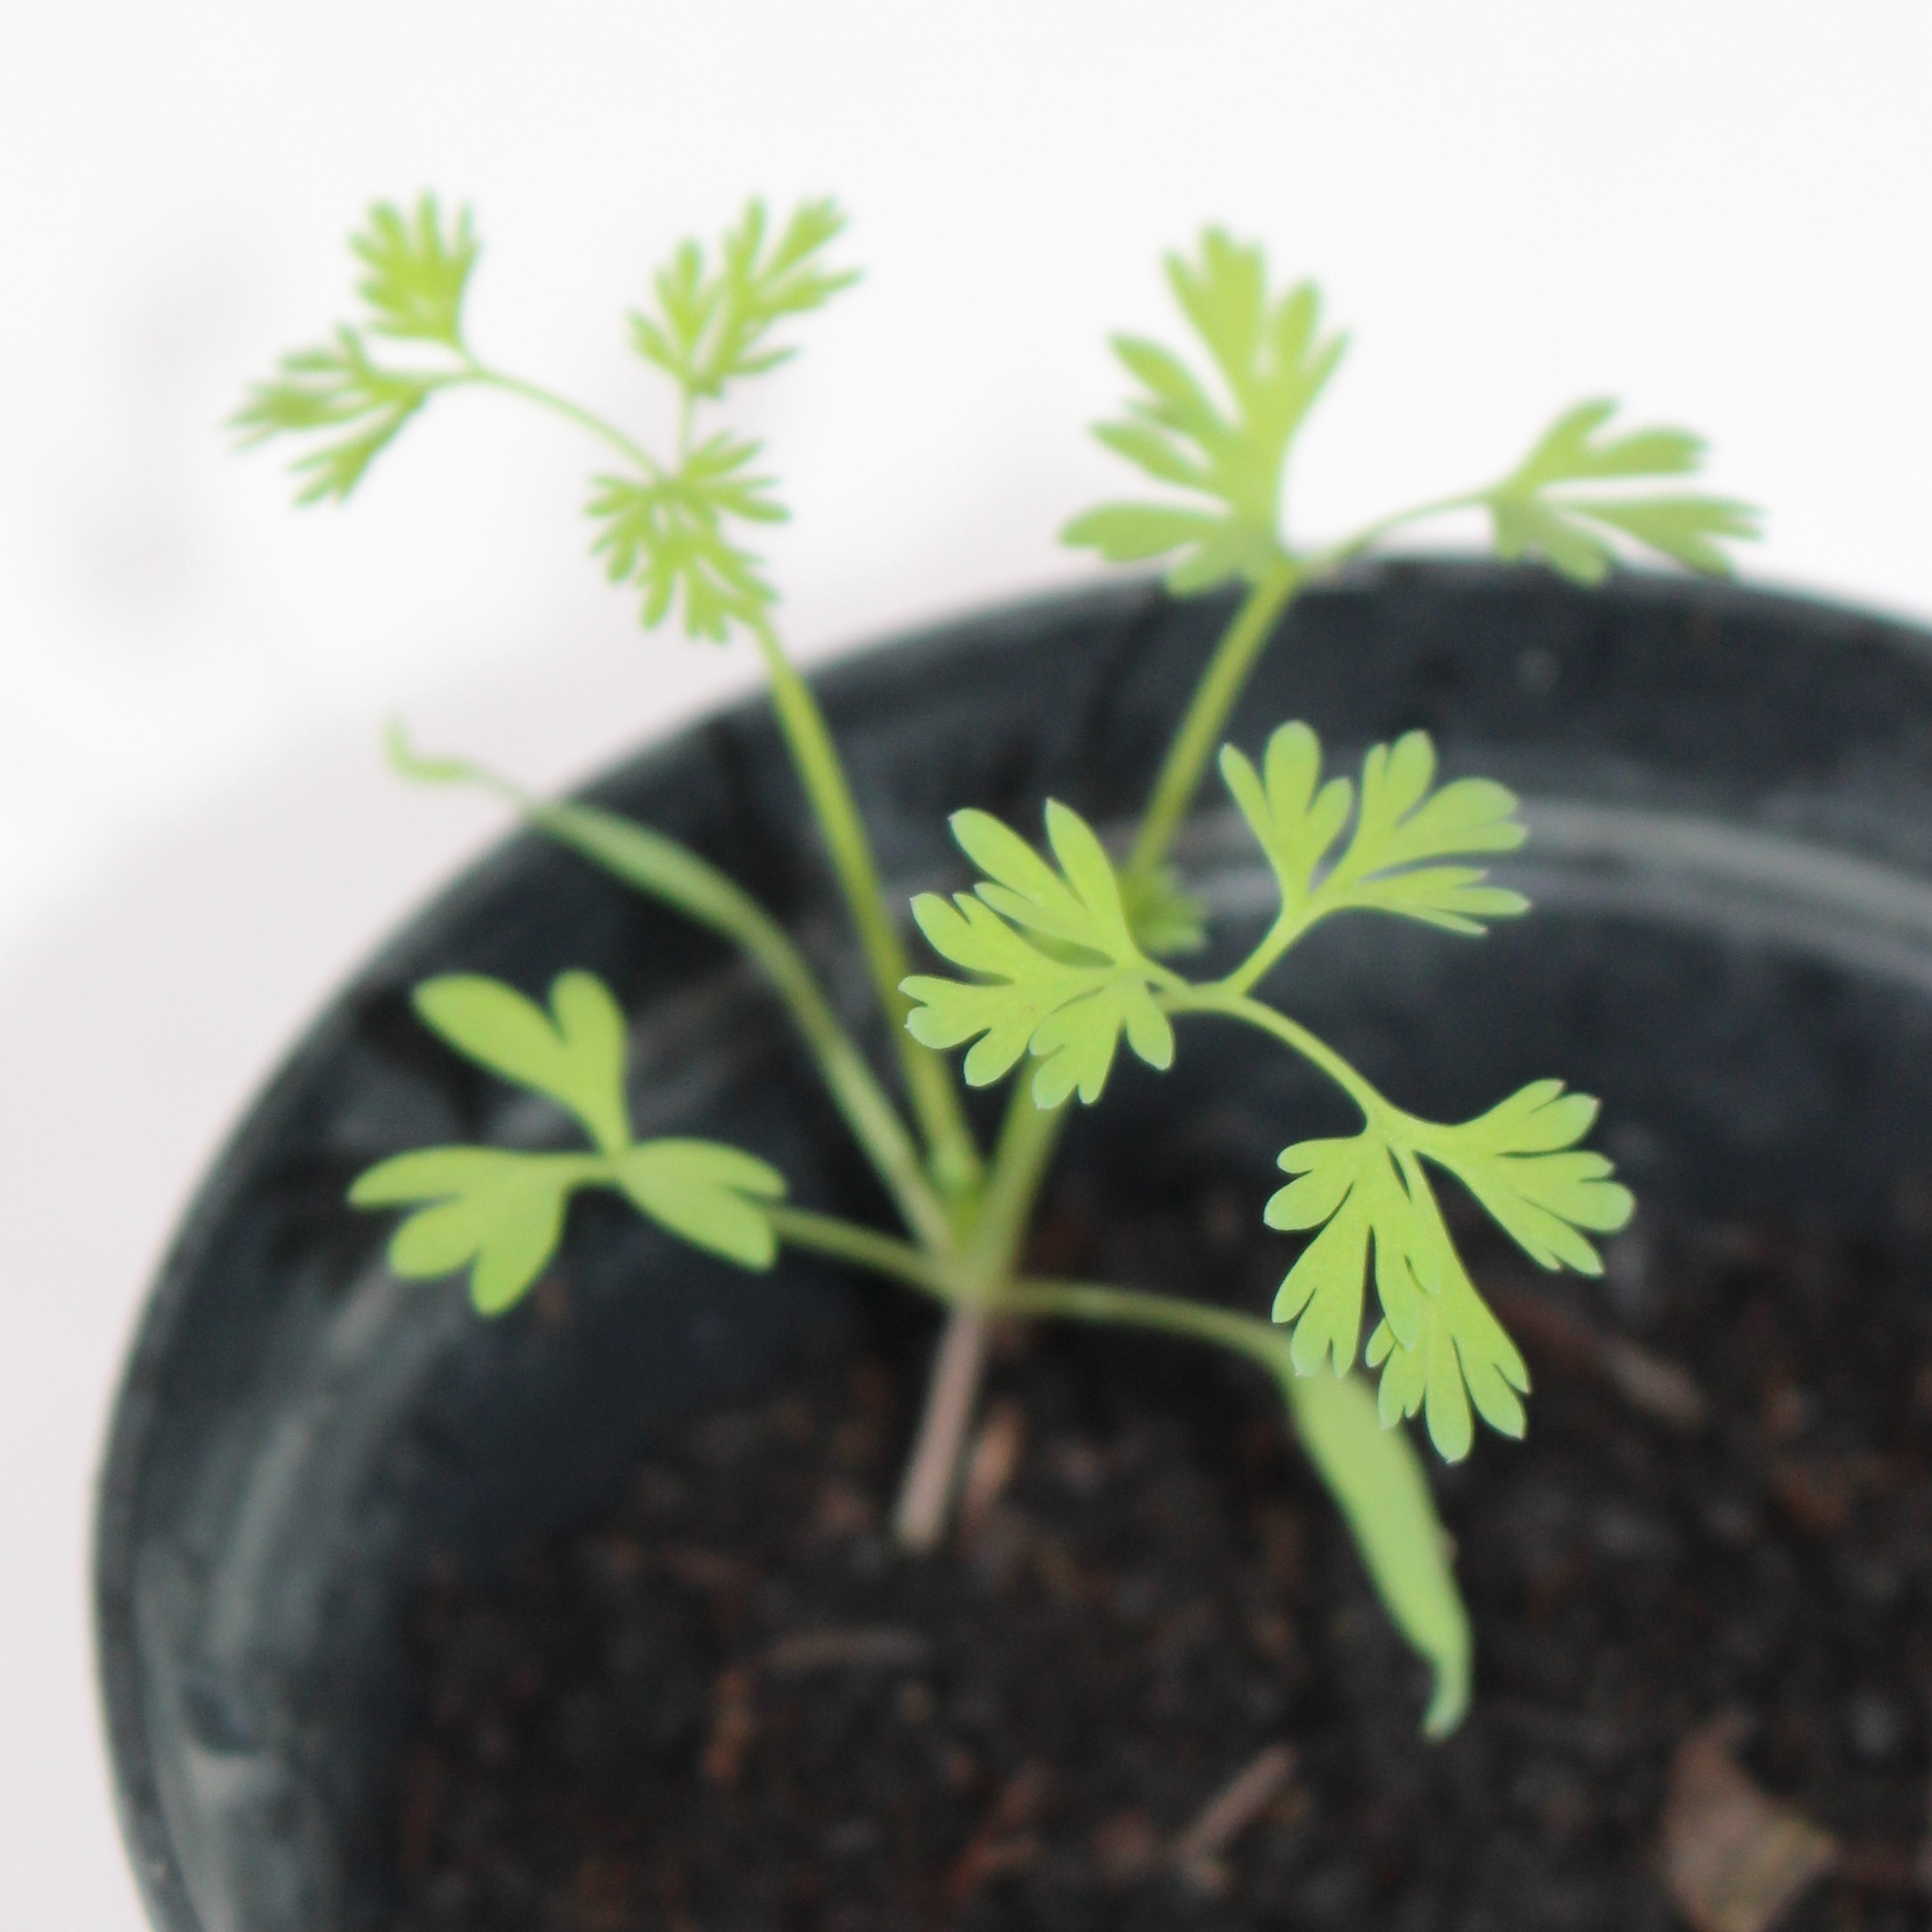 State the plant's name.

Fumaria officinalis
